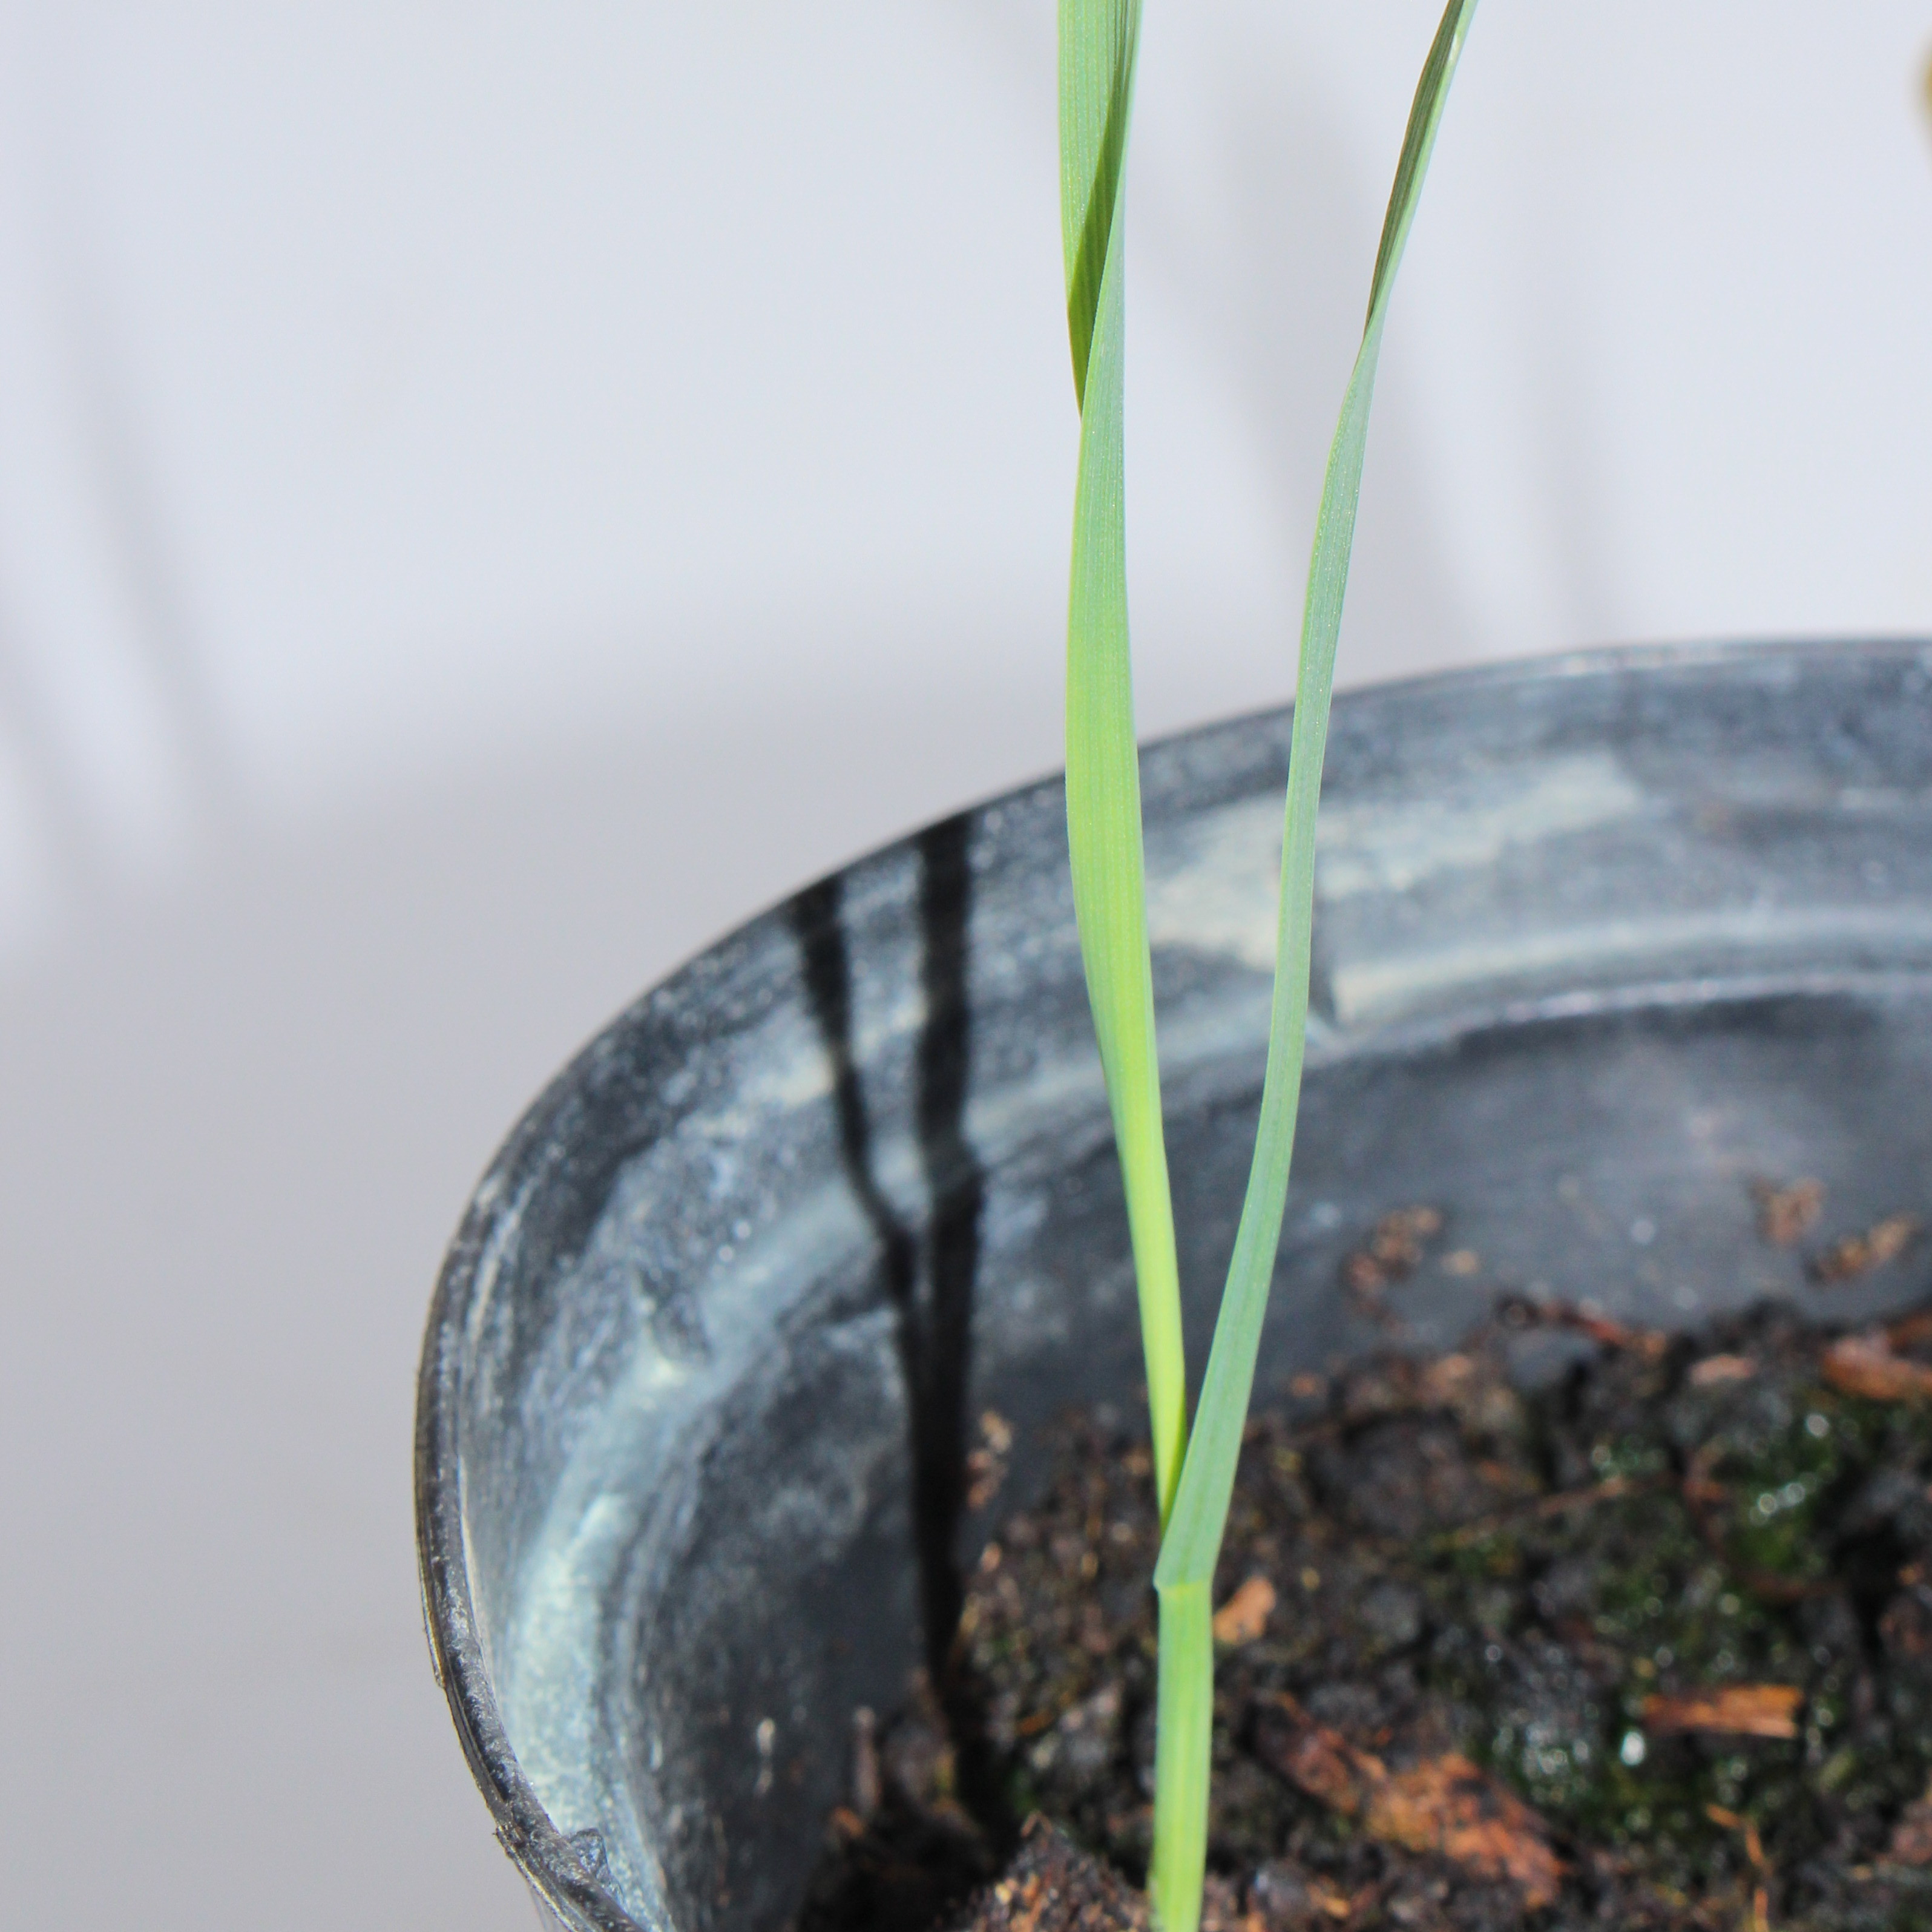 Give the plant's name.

Avena sterilis
